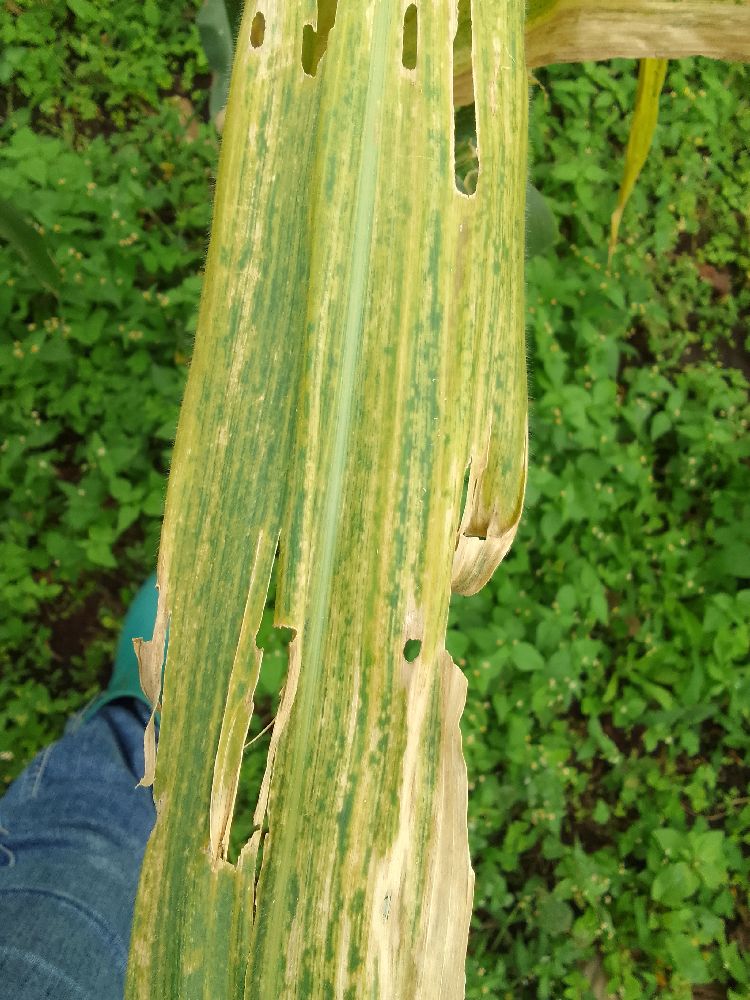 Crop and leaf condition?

maize, maize lethal necrosis
